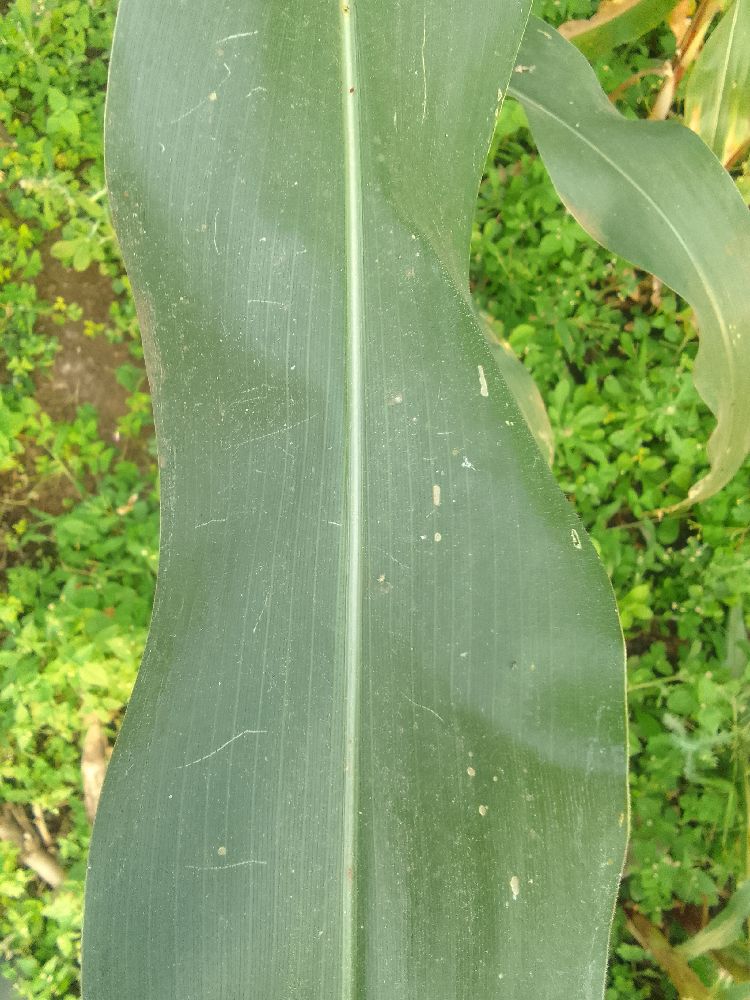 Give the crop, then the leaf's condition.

maize, healthy
